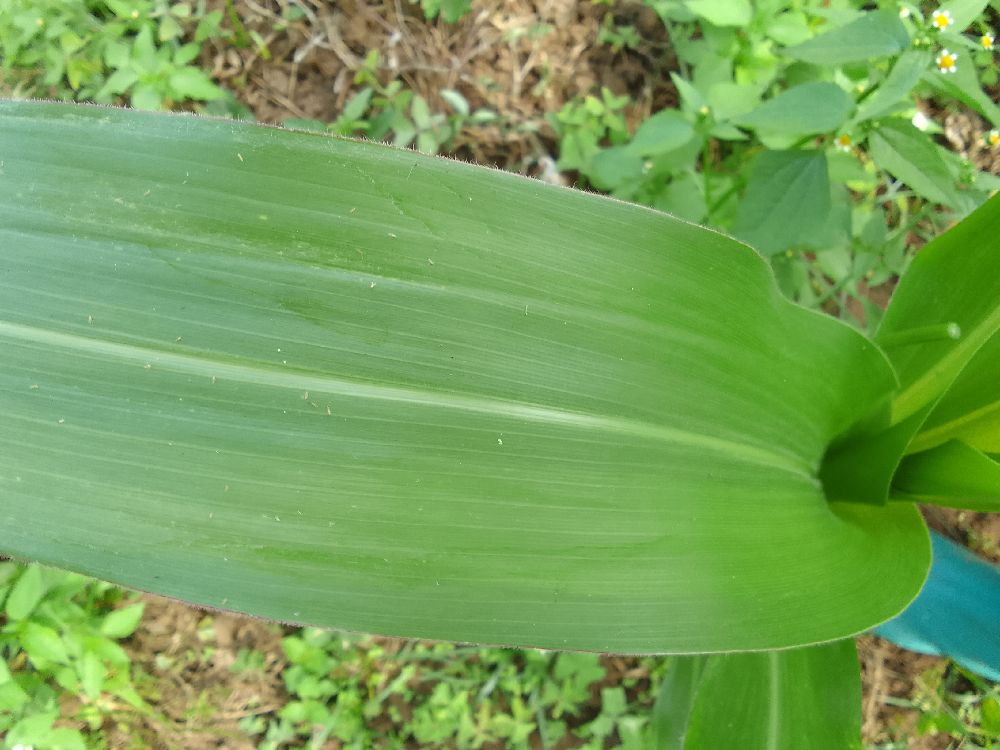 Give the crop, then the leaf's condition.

maize, healthy
